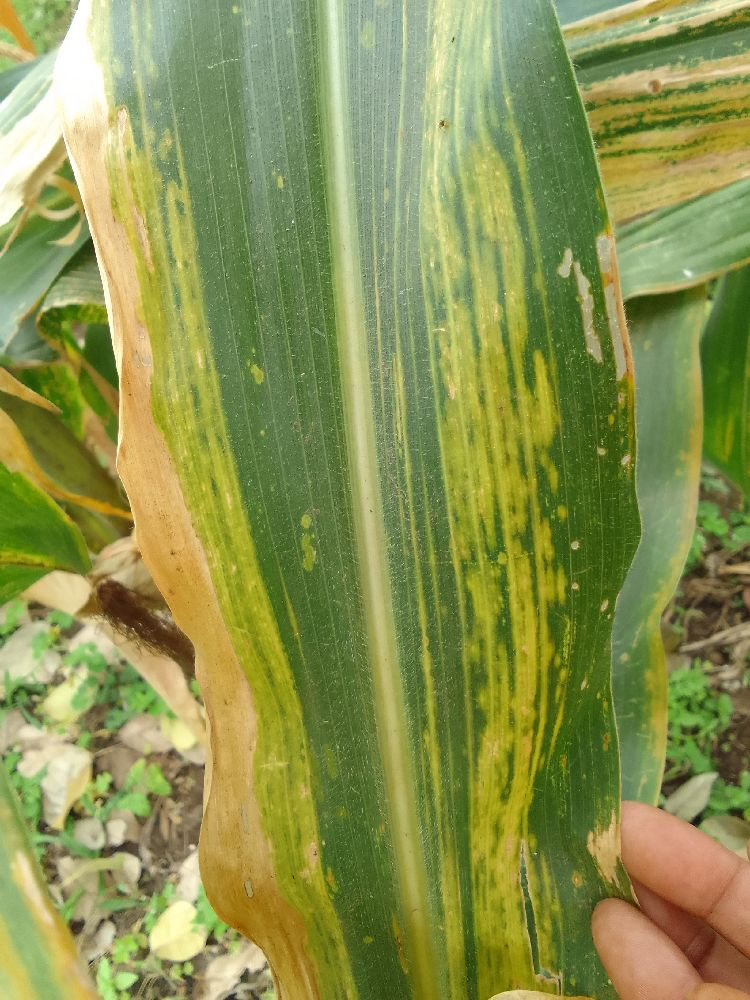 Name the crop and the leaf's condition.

maize, maize lethal necrosis
